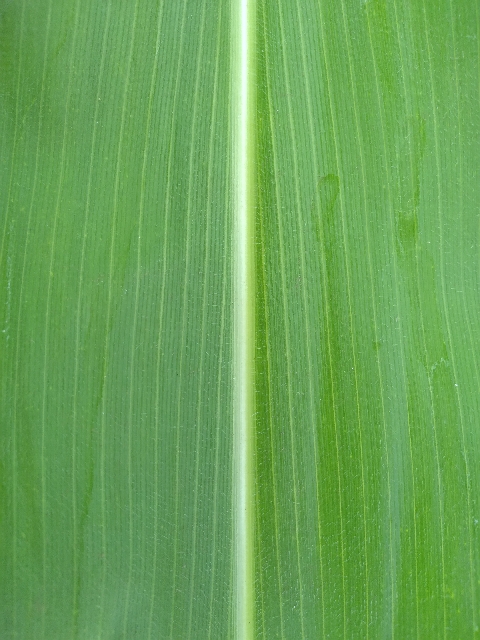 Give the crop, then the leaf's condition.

maize, healthy
